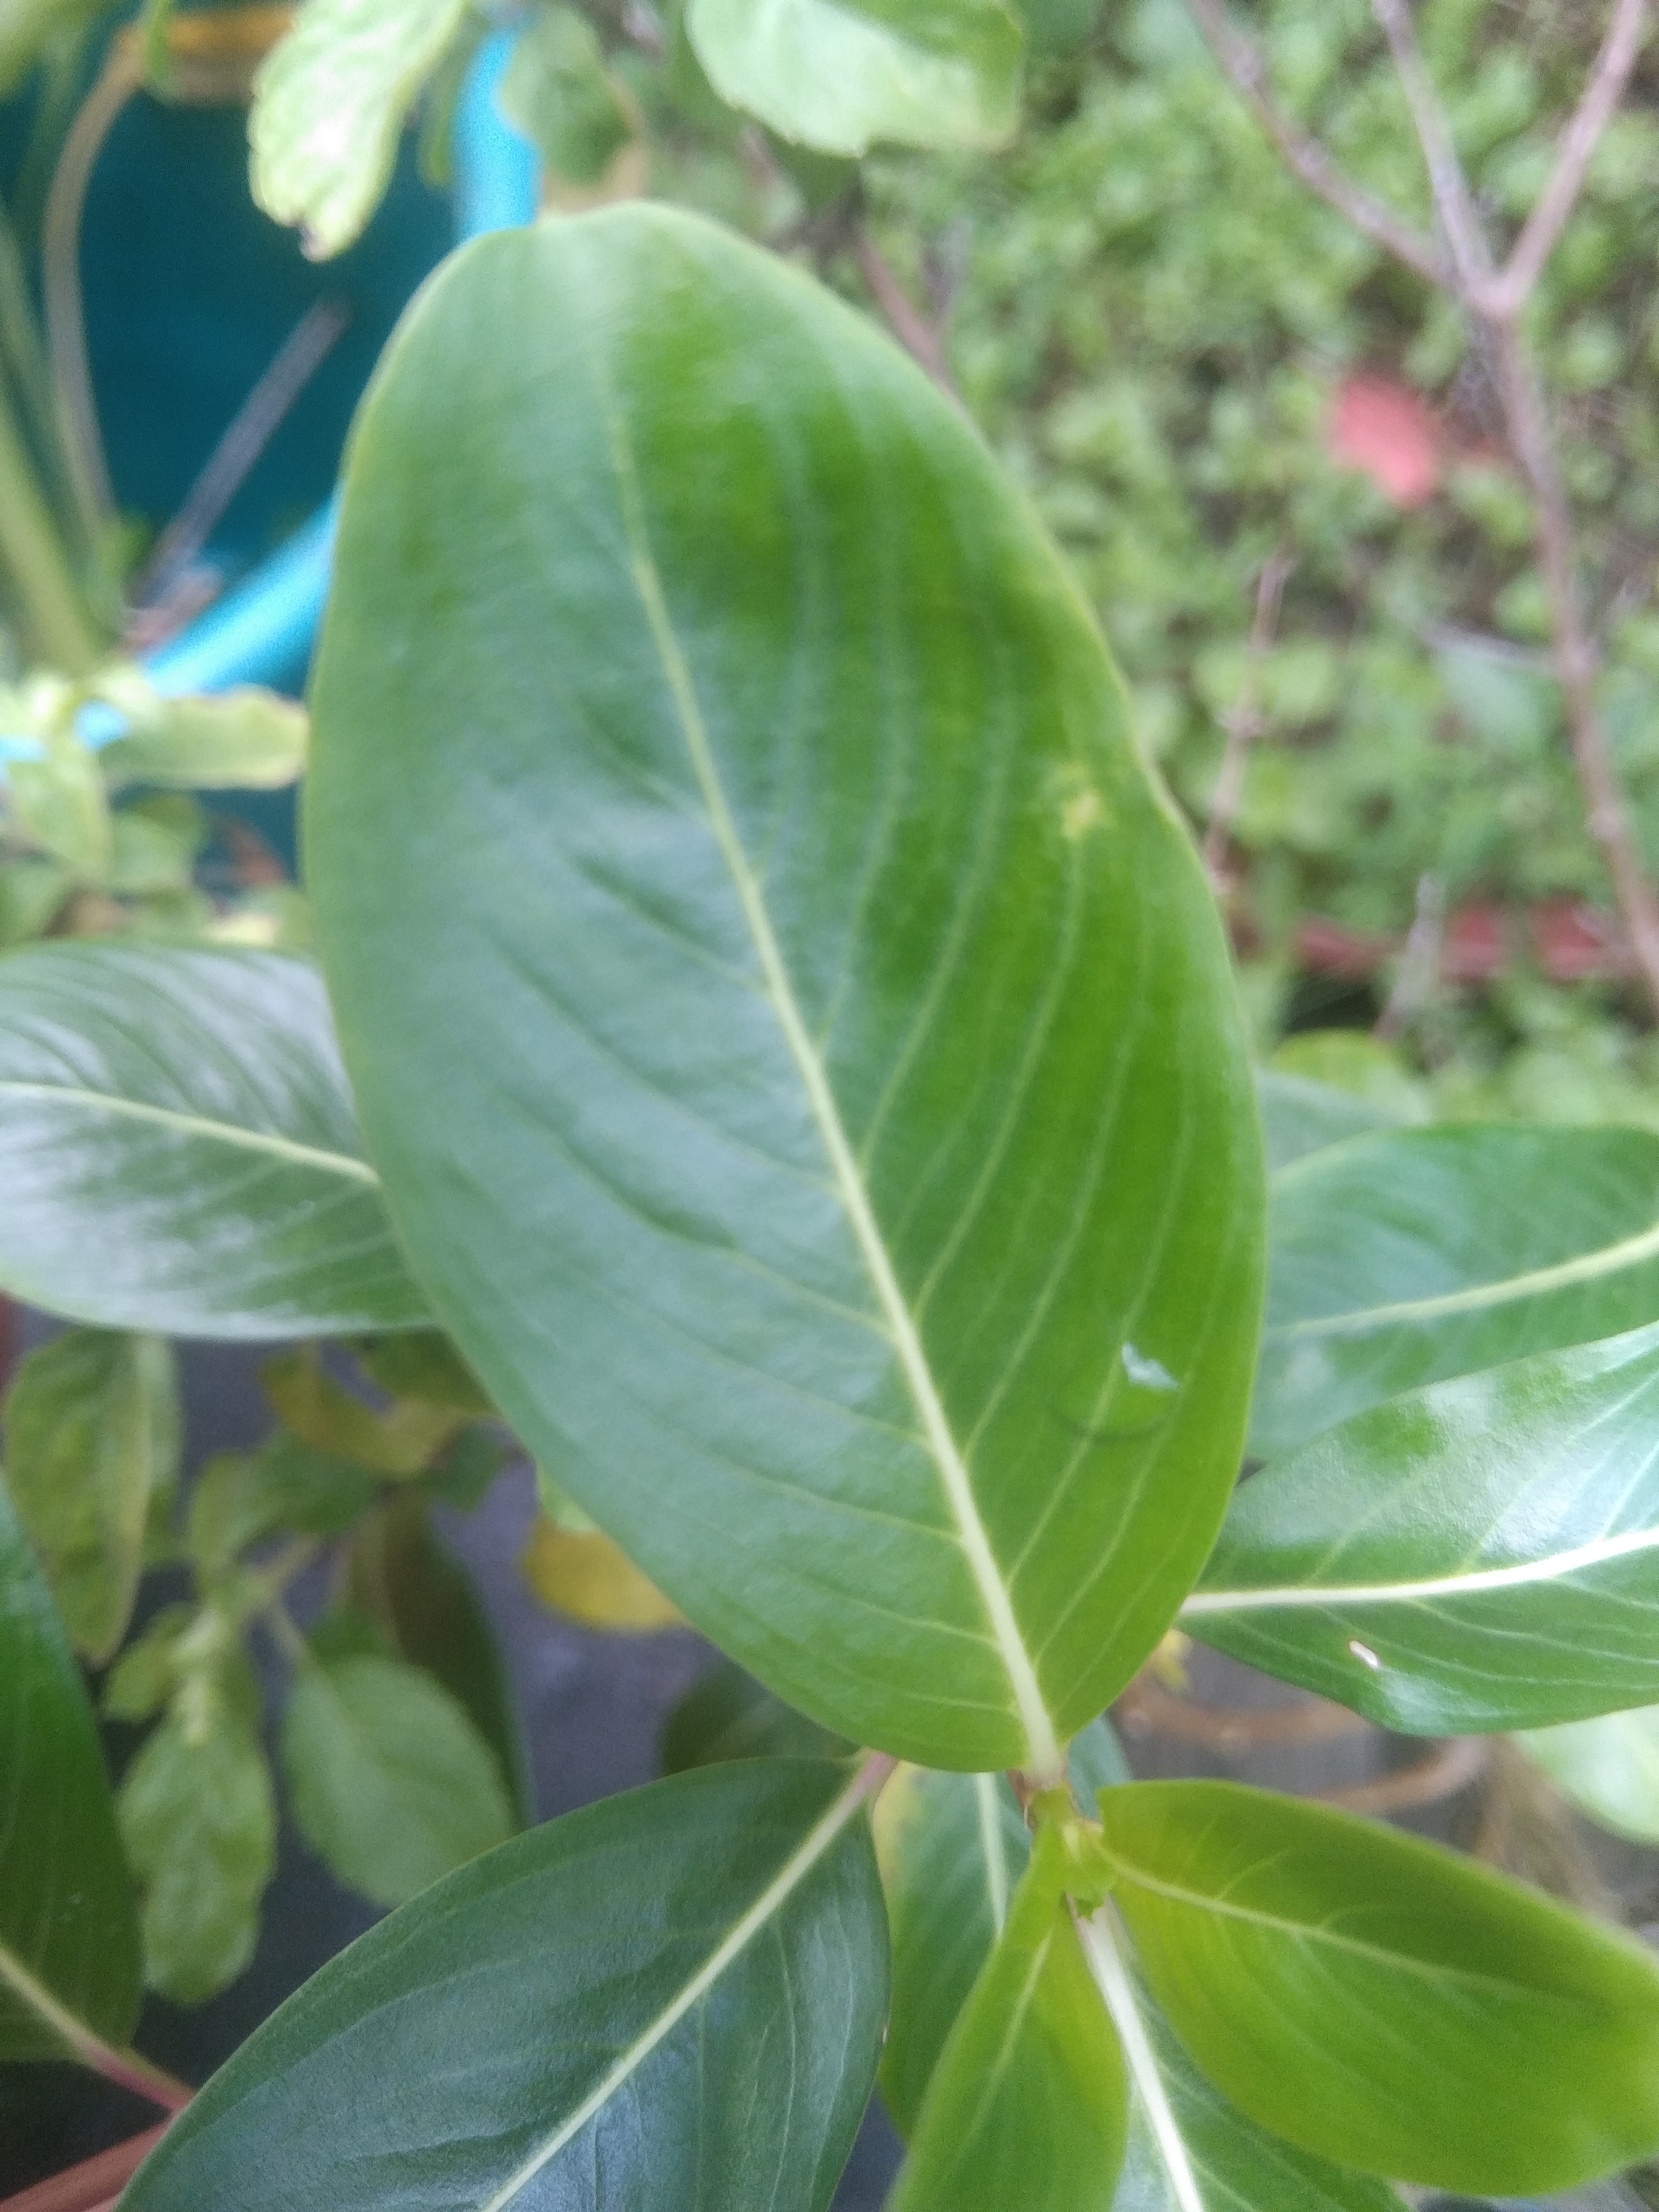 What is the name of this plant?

rose periwinkle
